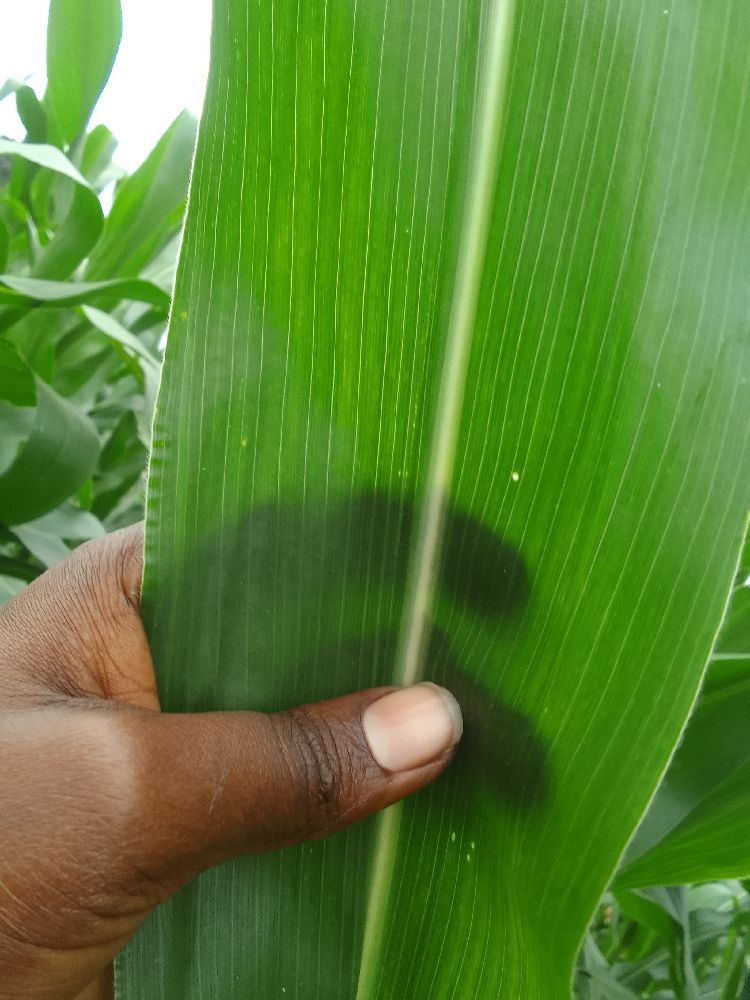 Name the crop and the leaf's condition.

maize, healthy
